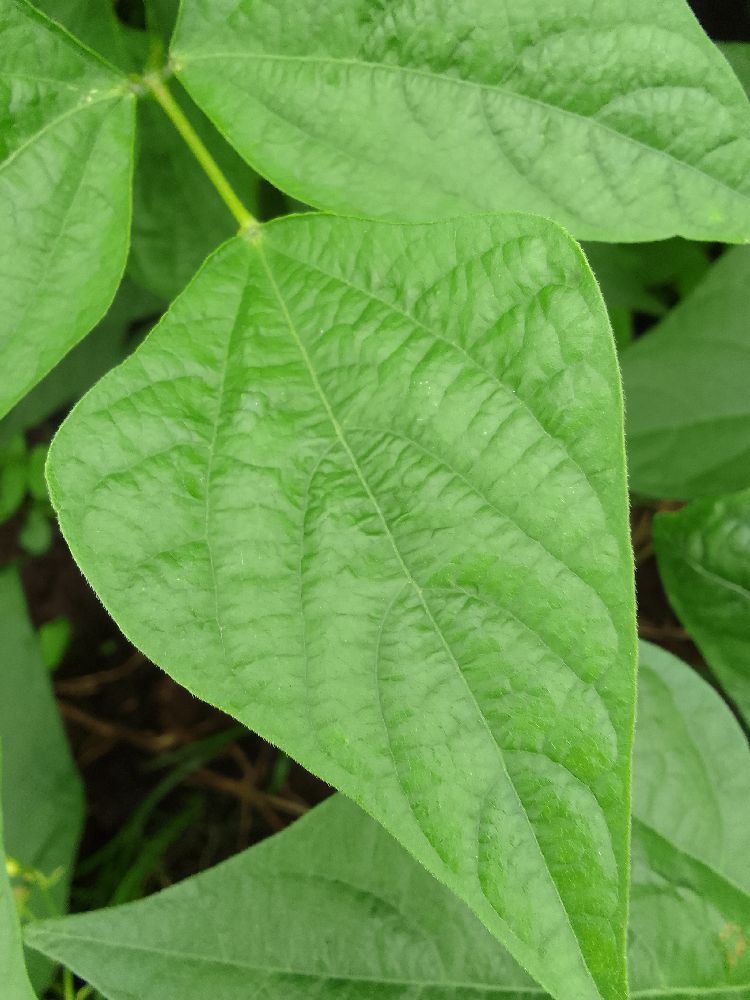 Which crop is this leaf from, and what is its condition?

common bean, healthy
